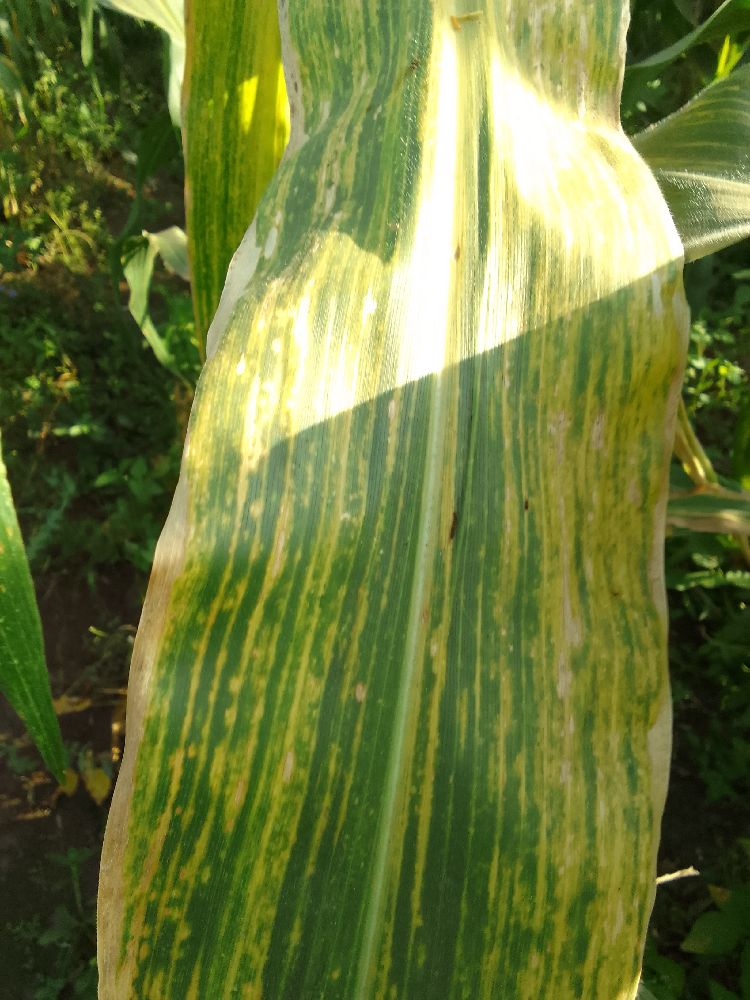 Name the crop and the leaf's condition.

maize, maize lethal necrosis
